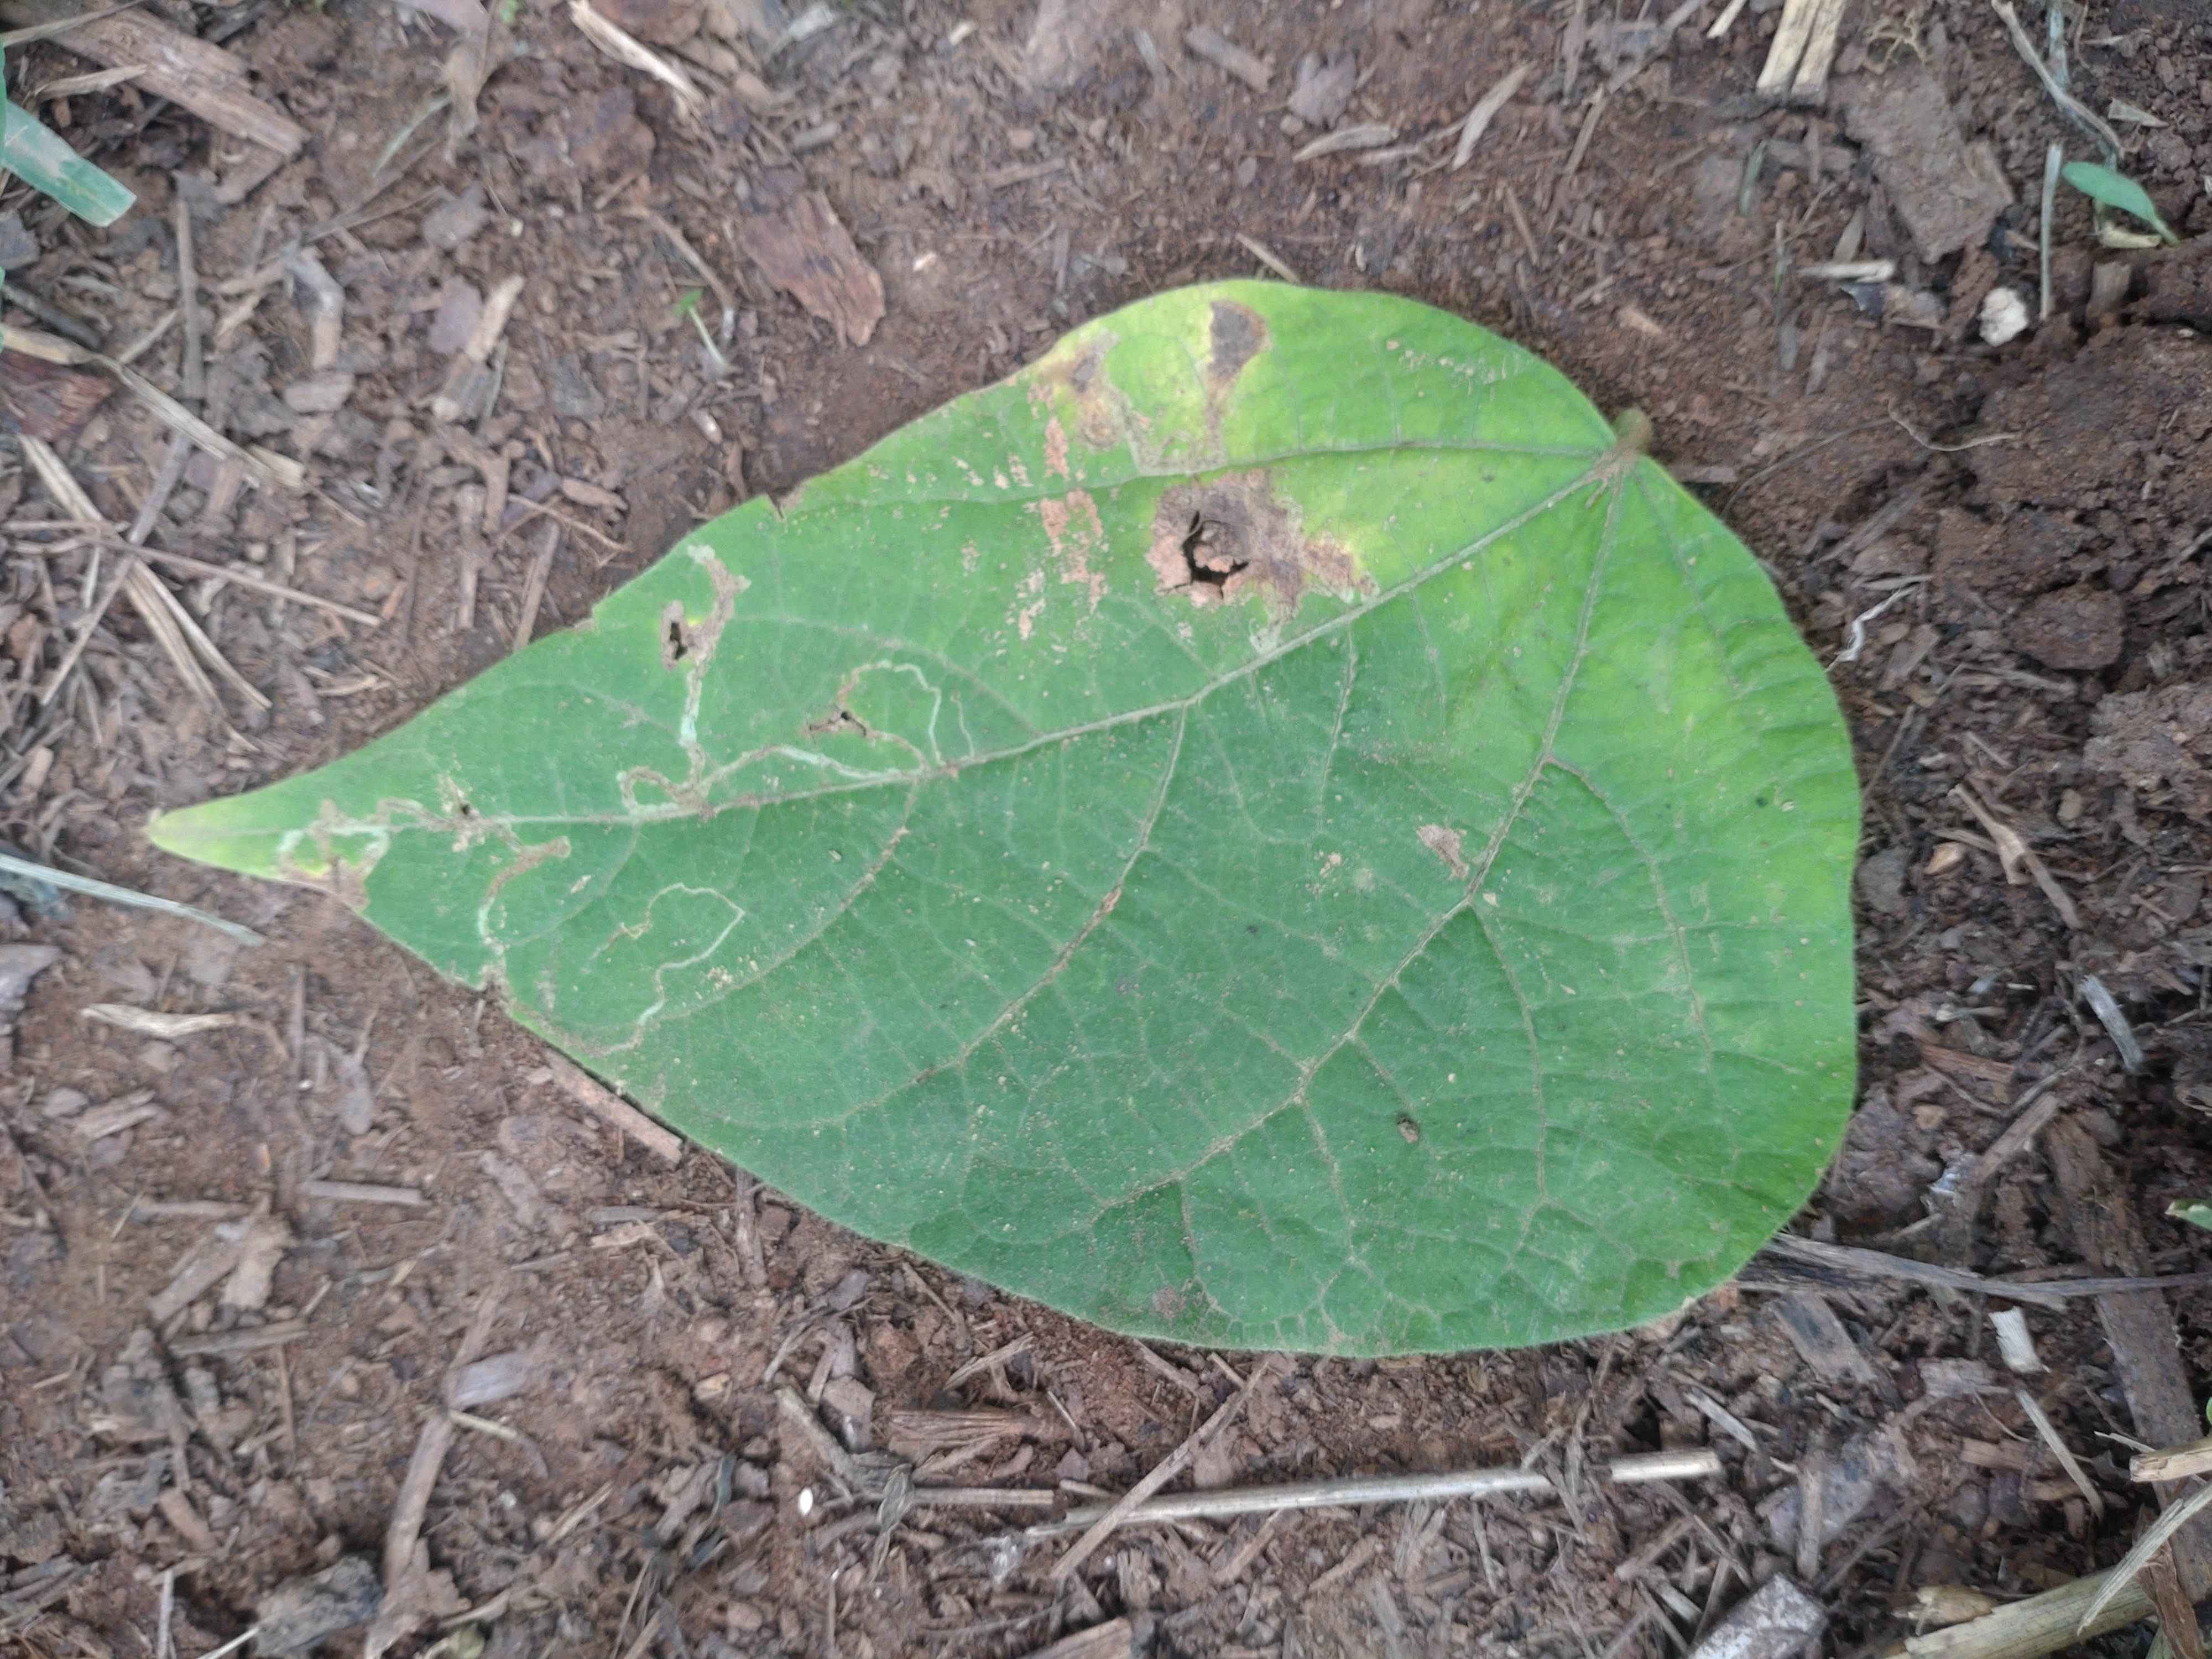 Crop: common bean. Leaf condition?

anthracnose
